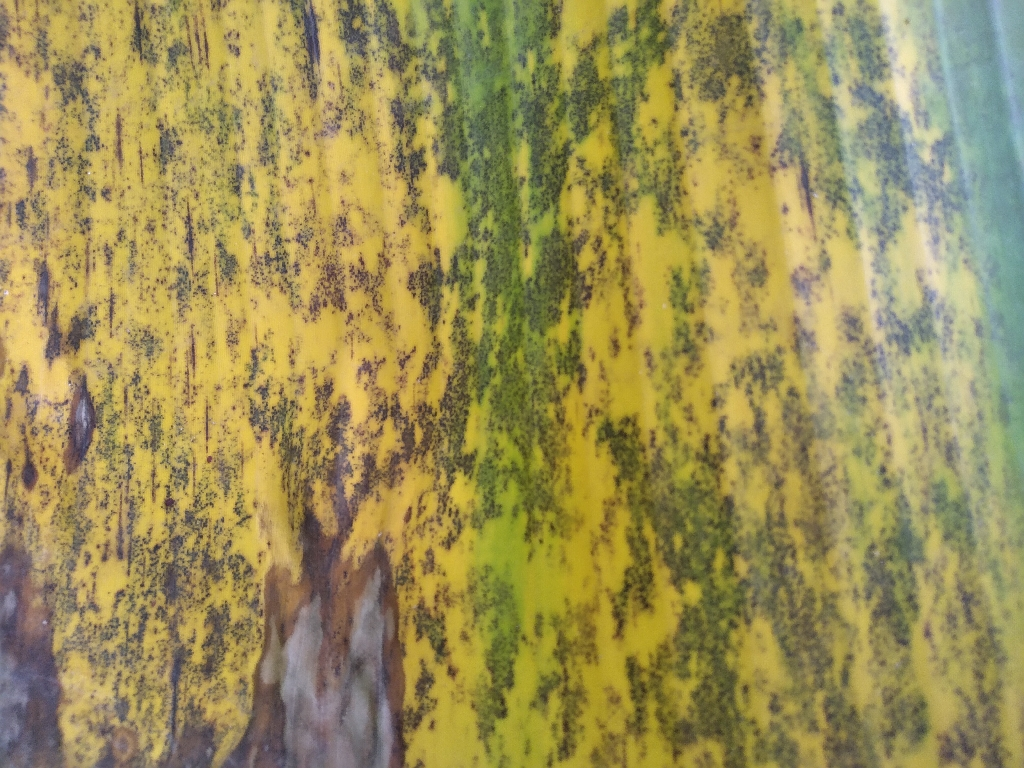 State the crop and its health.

banana, black sigatoka
